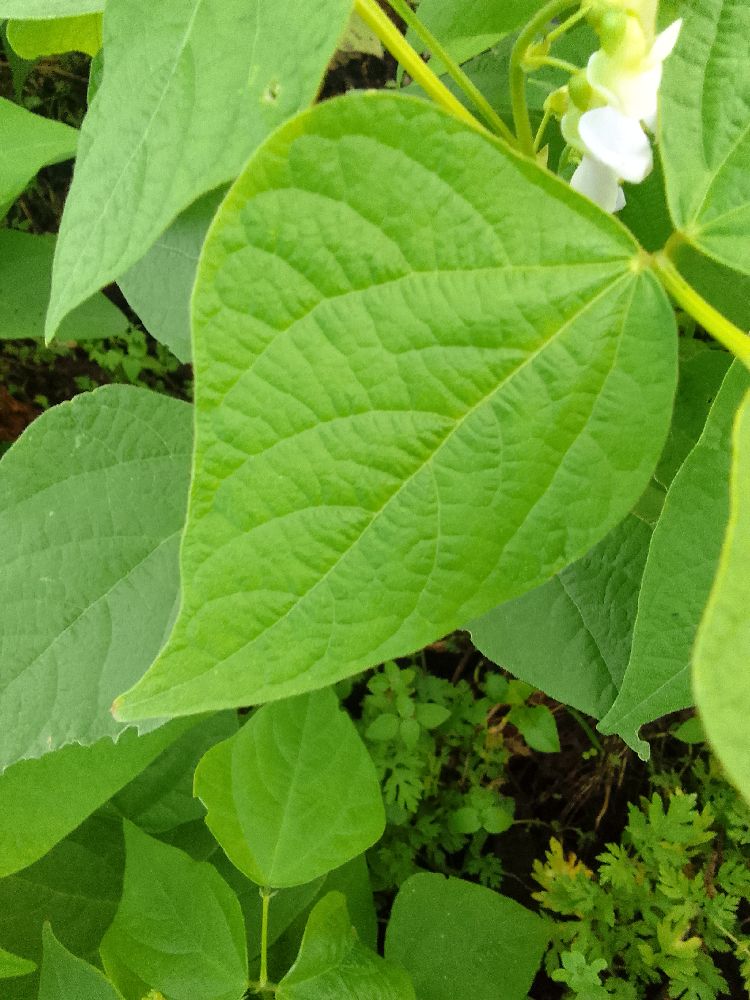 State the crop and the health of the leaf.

common bean, healthy
